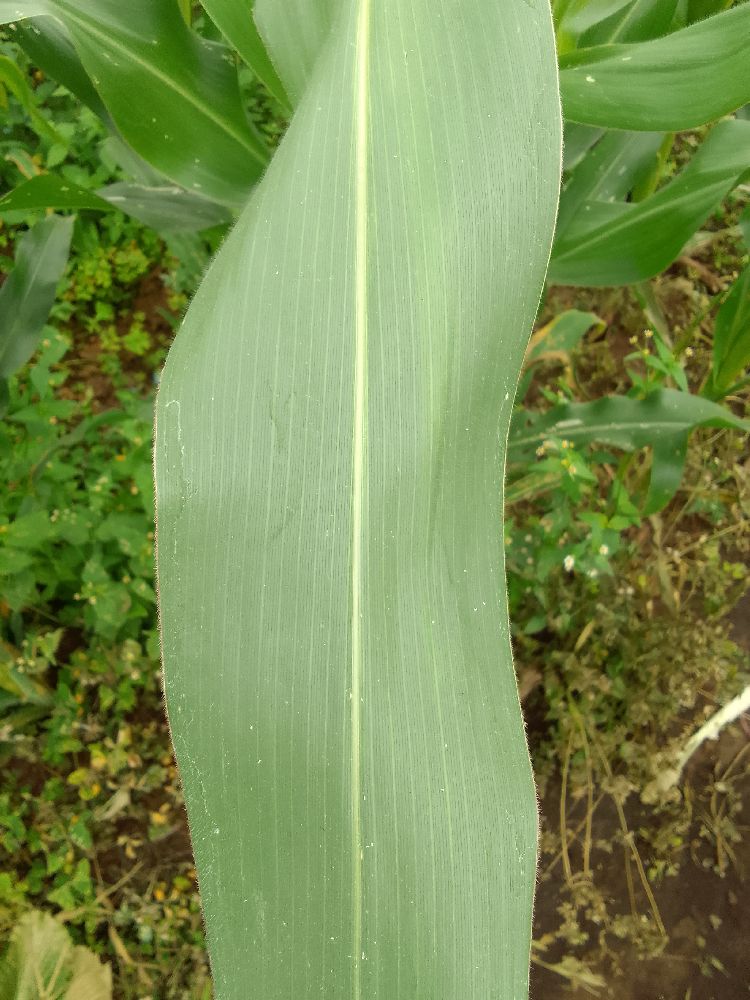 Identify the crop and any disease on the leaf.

maize, healthy
